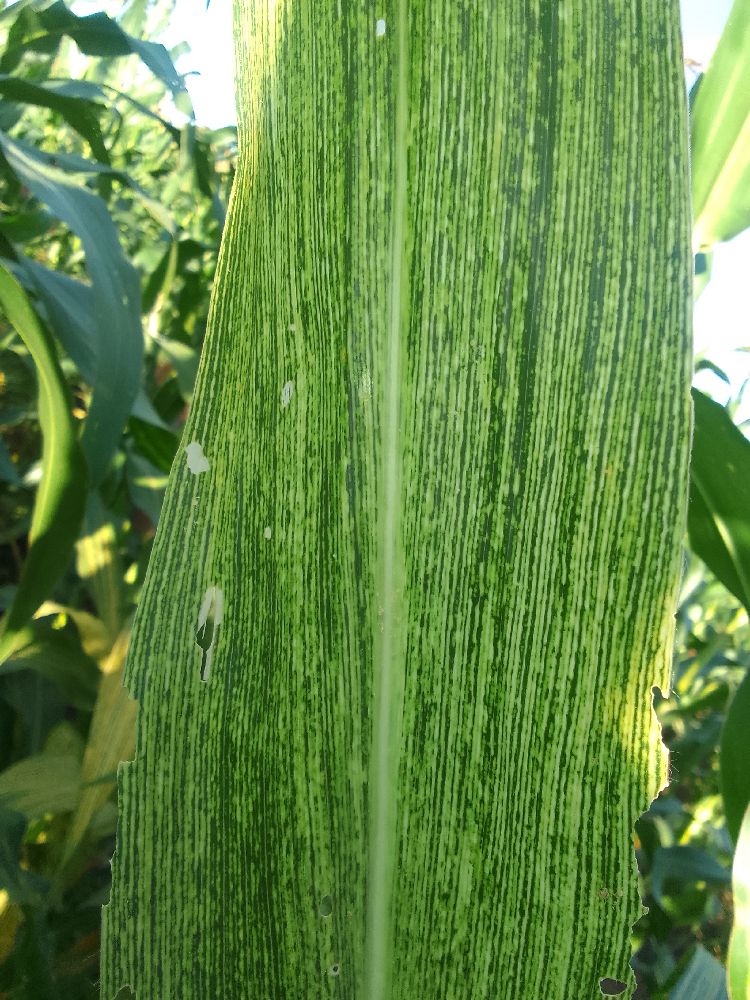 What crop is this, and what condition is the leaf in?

maize, maize streak virus
